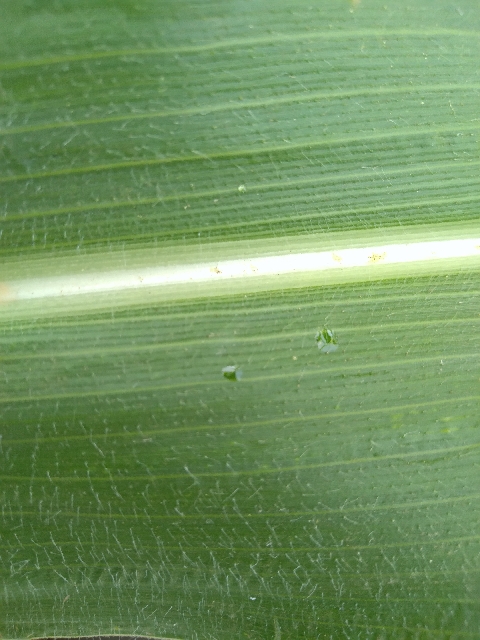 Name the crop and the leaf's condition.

maize, healthy
